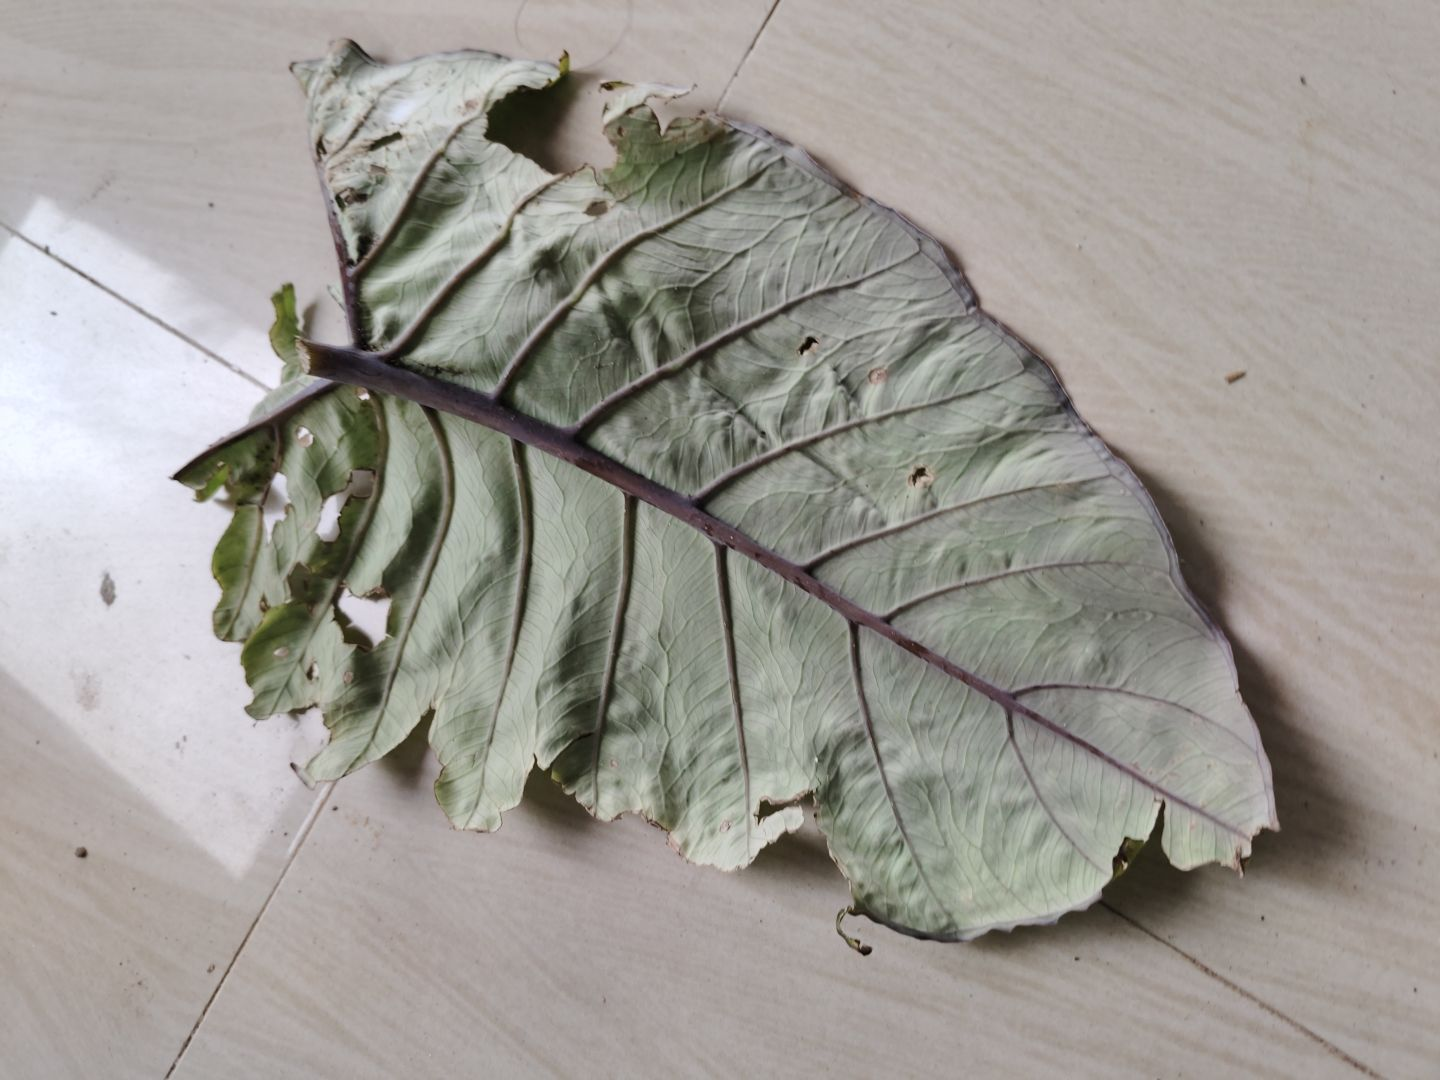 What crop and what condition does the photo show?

taro, leaf blight
